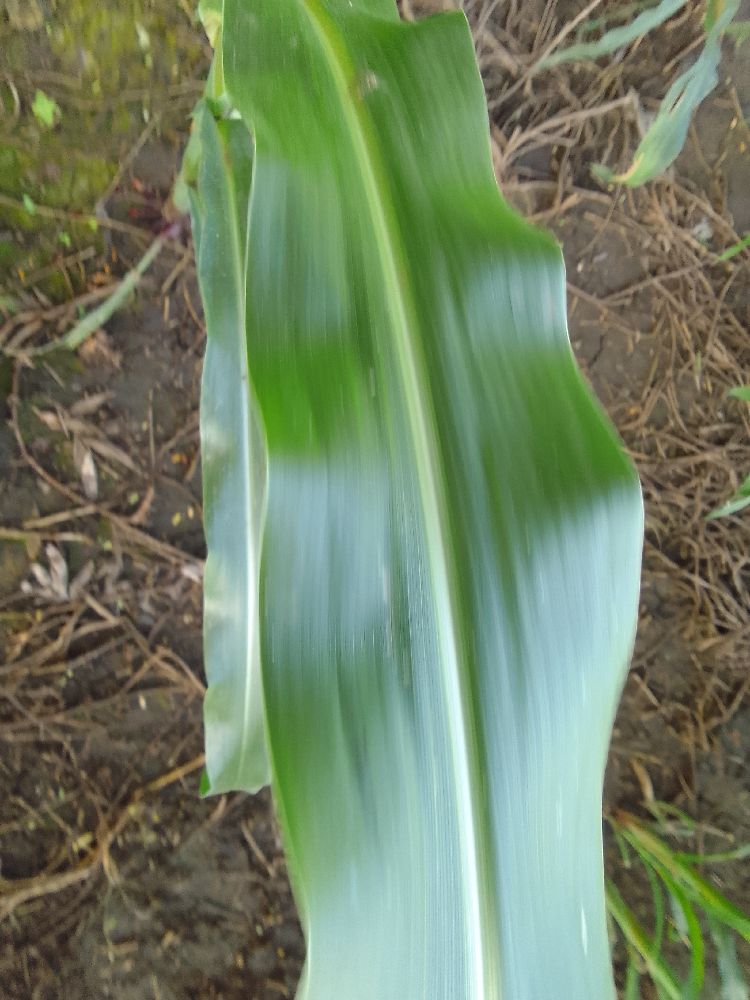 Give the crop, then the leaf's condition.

maize, healthy
